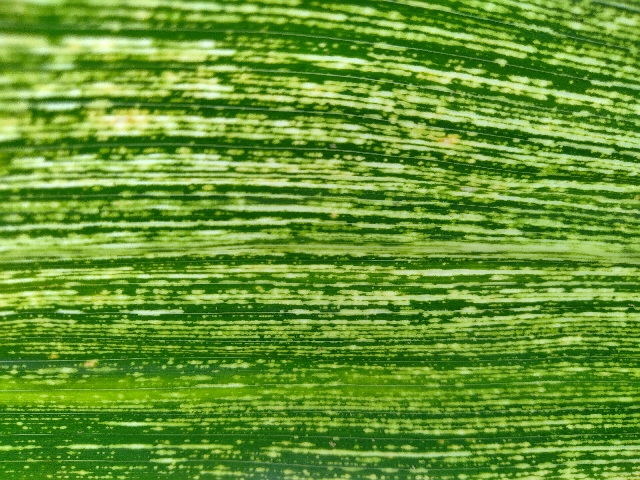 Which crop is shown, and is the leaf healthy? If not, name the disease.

maize, maize streak virus
